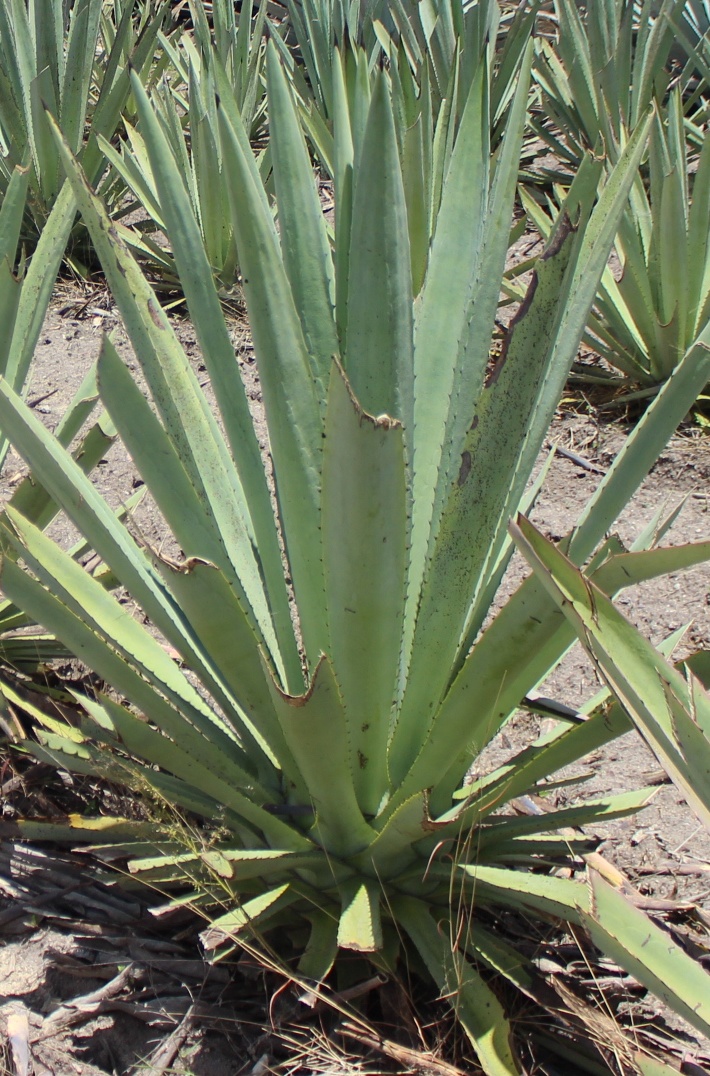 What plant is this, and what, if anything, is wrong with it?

agave, yellow
